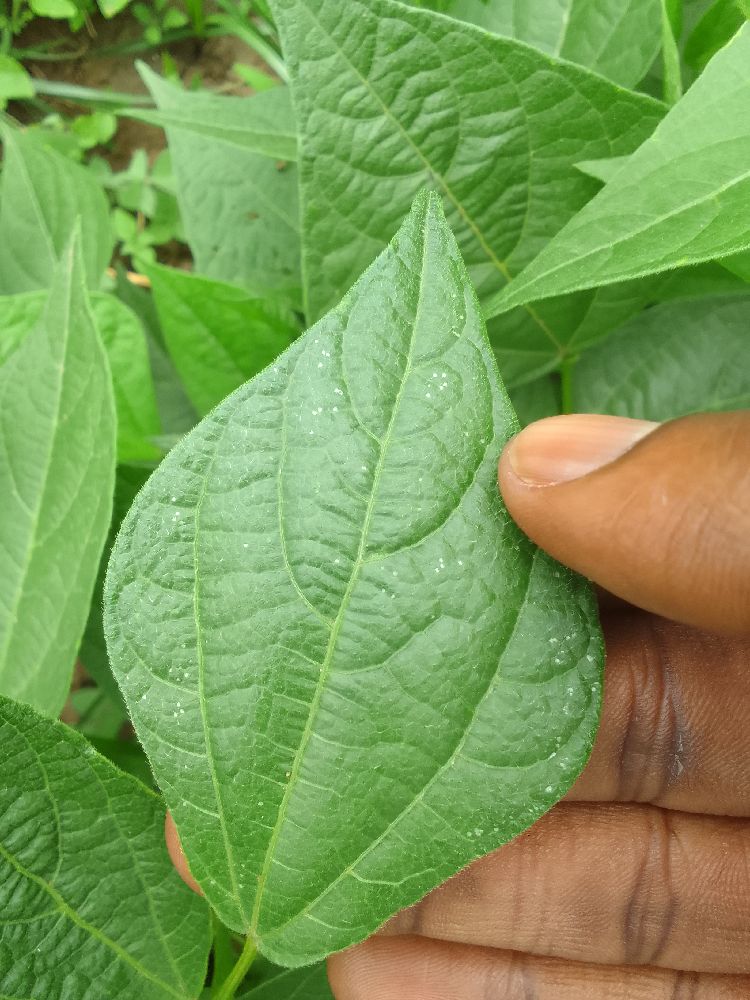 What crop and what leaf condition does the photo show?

common bean, healthy
